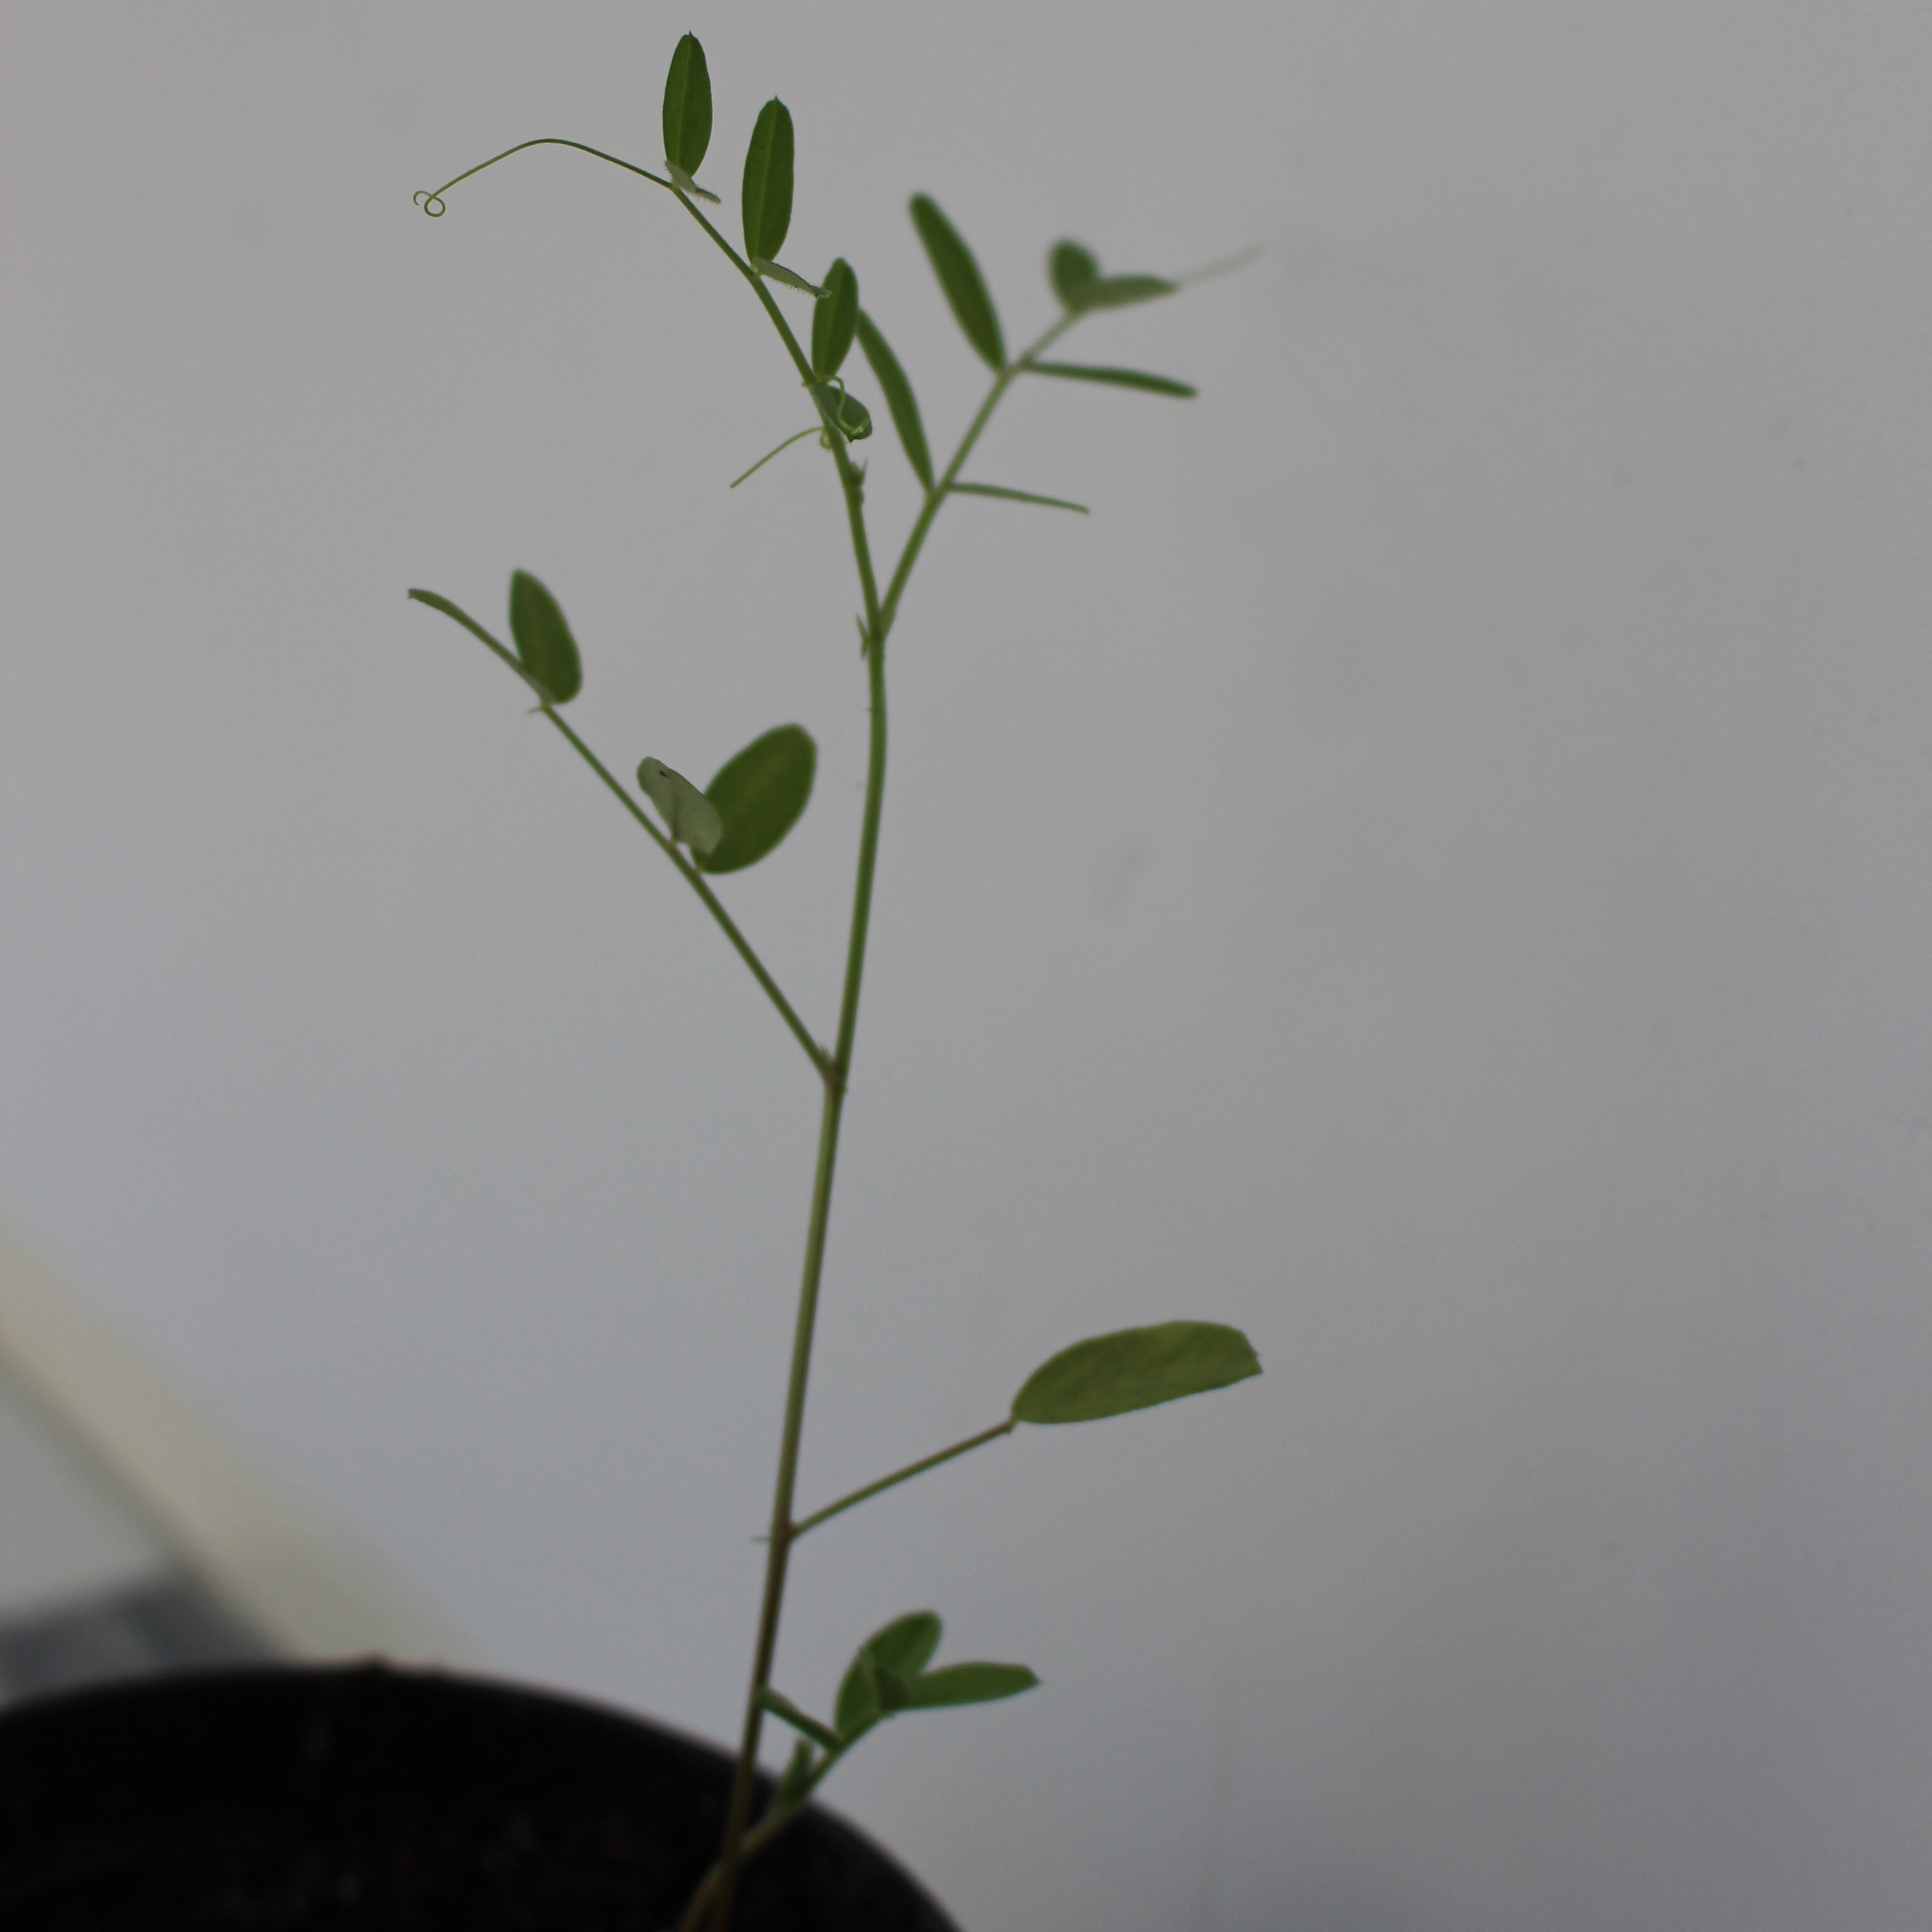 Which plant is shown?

Vicia sativa
